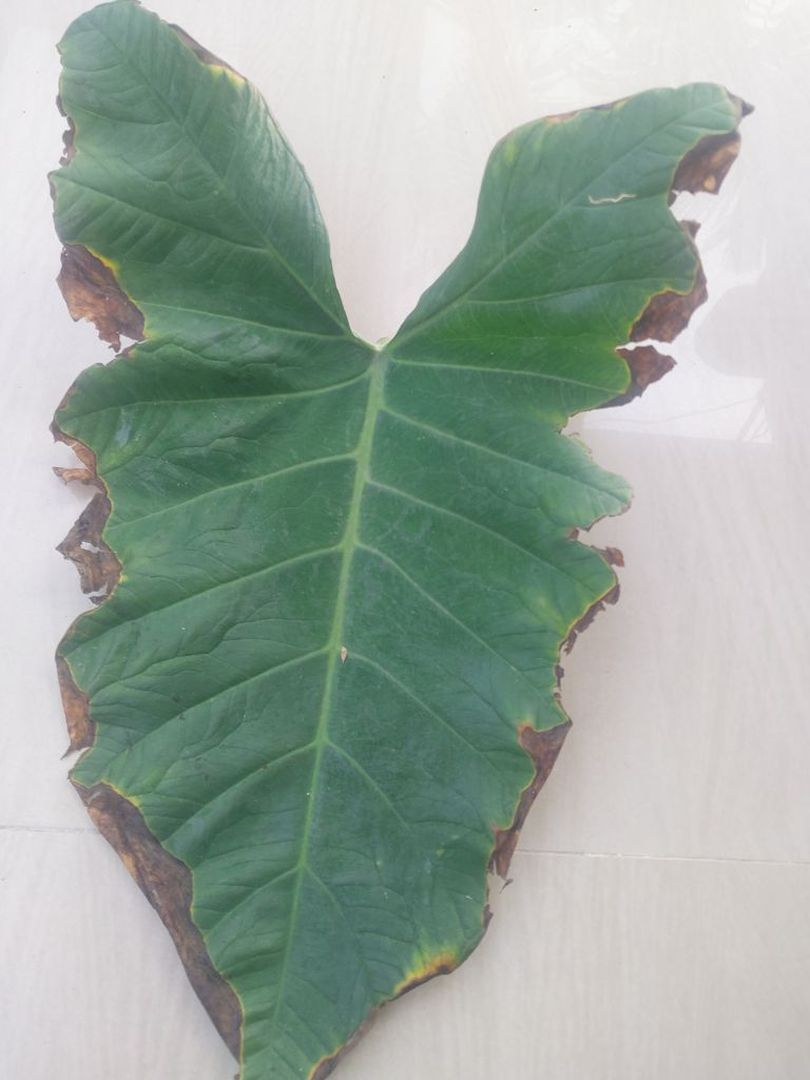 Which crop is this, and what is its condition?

taro, leaf blight
